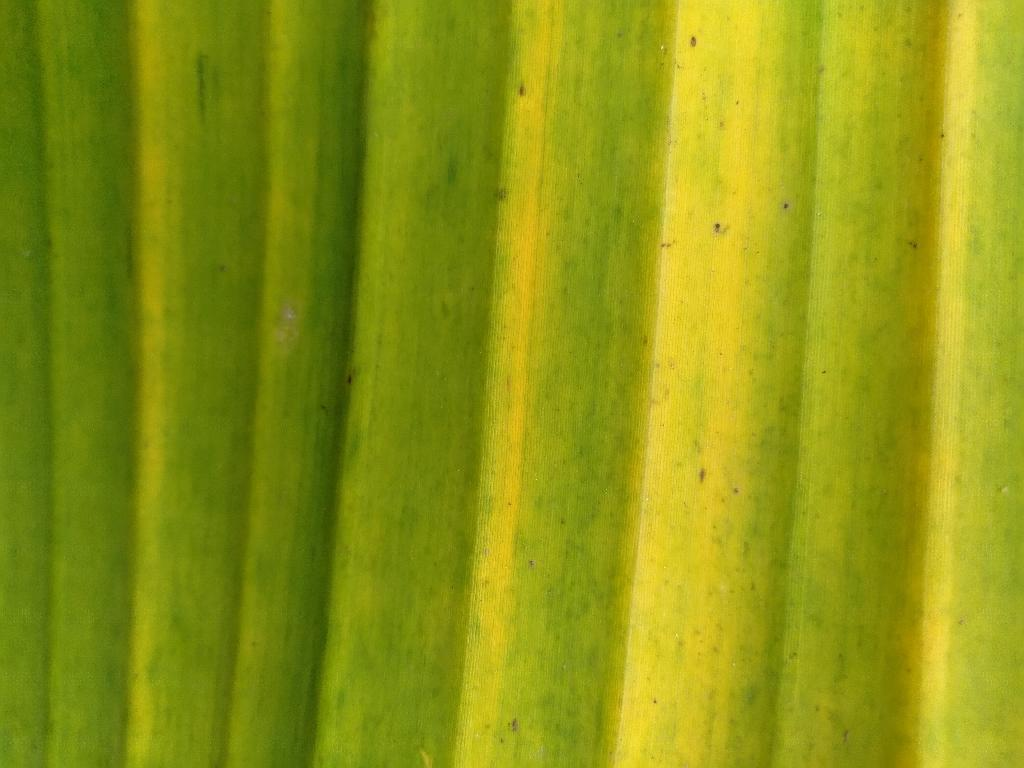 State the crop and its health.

banana, fusarium wilt race 1
